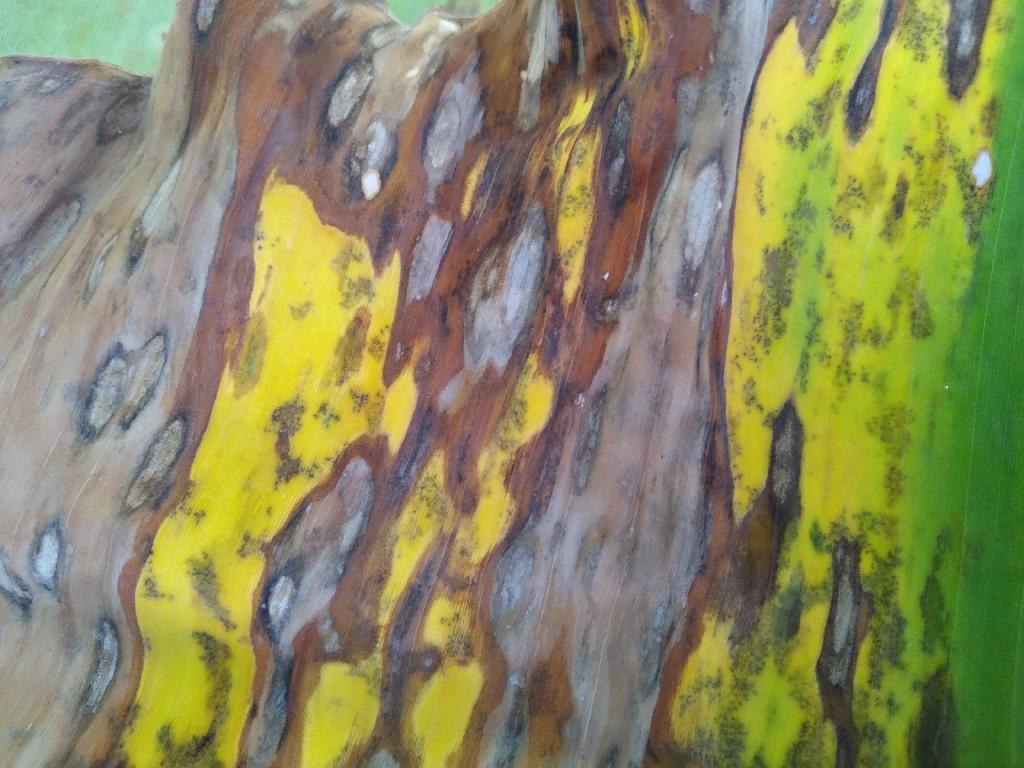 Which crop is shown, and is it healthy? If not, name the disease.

banana, black sigatoka
